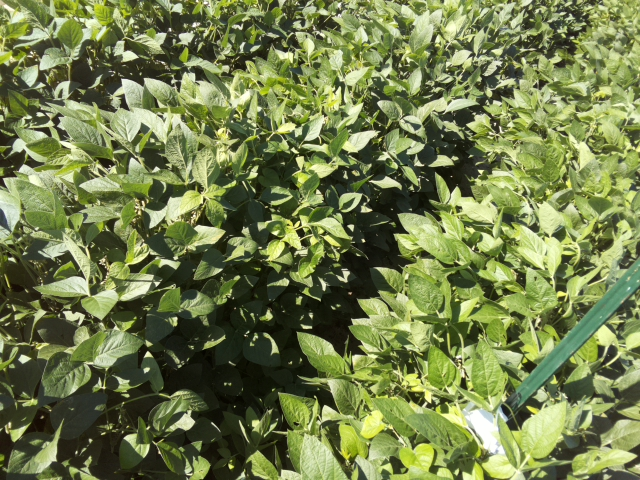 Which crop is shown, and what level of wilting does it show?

soybean, leaflets folding inward at secondary pulvinus with no turgor loss in leaflets or petioles
